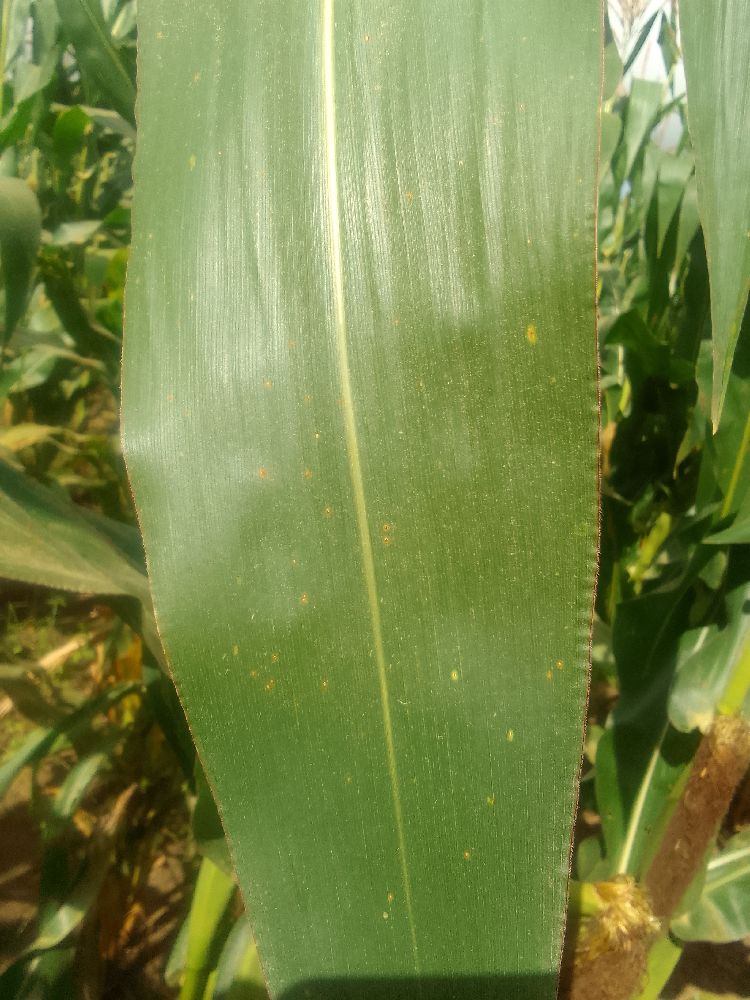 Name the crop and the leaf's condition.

maize, healthy
